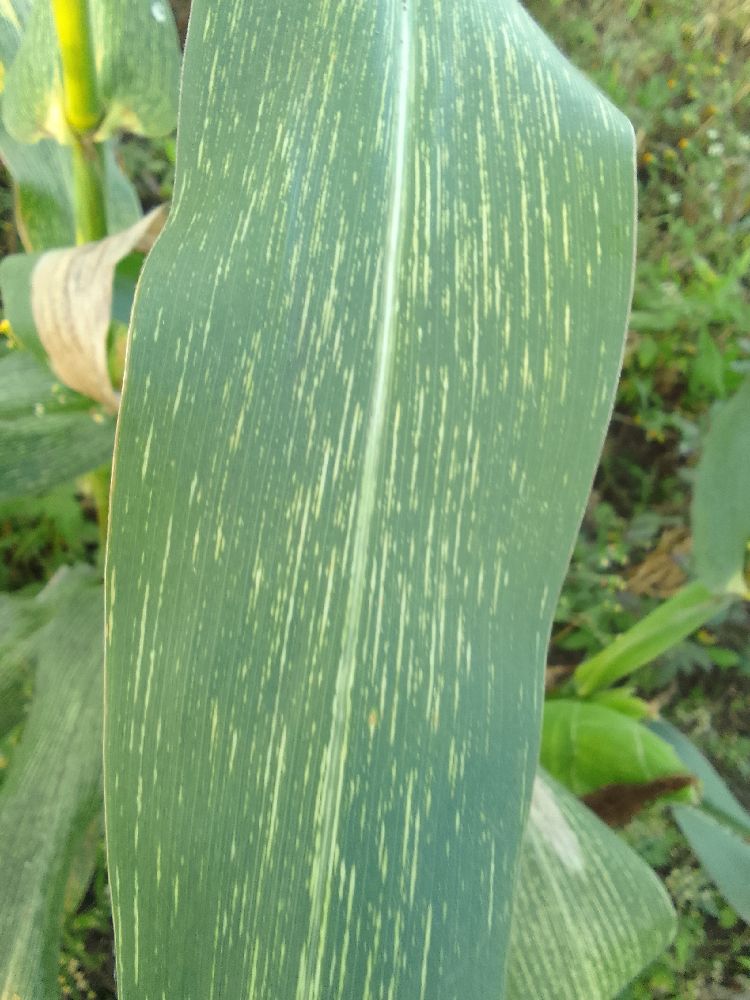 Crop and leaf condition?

maize, maize streak virus
